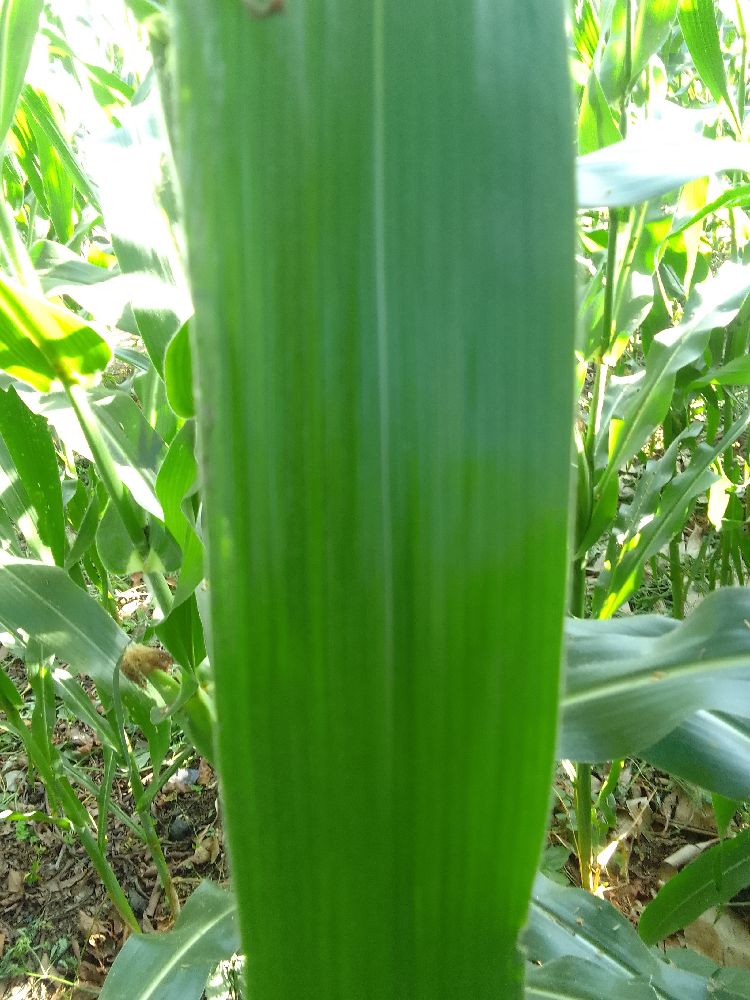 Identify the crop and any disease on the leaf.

maize, healthy
